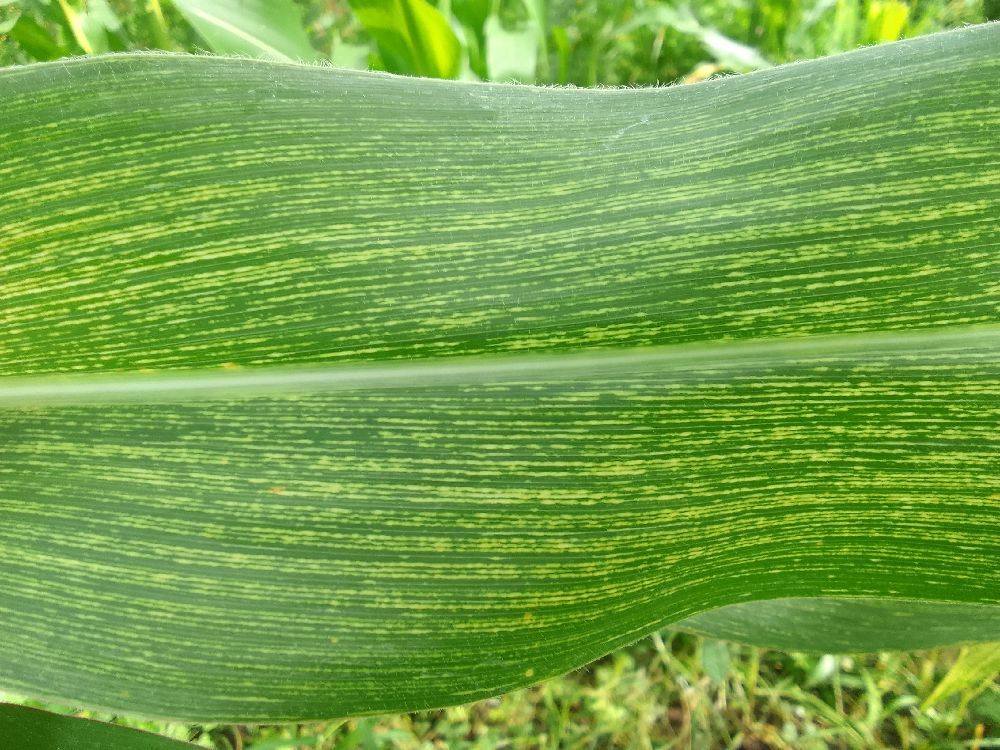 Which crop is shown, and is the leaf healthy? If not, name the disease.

maize, maize streak virus
